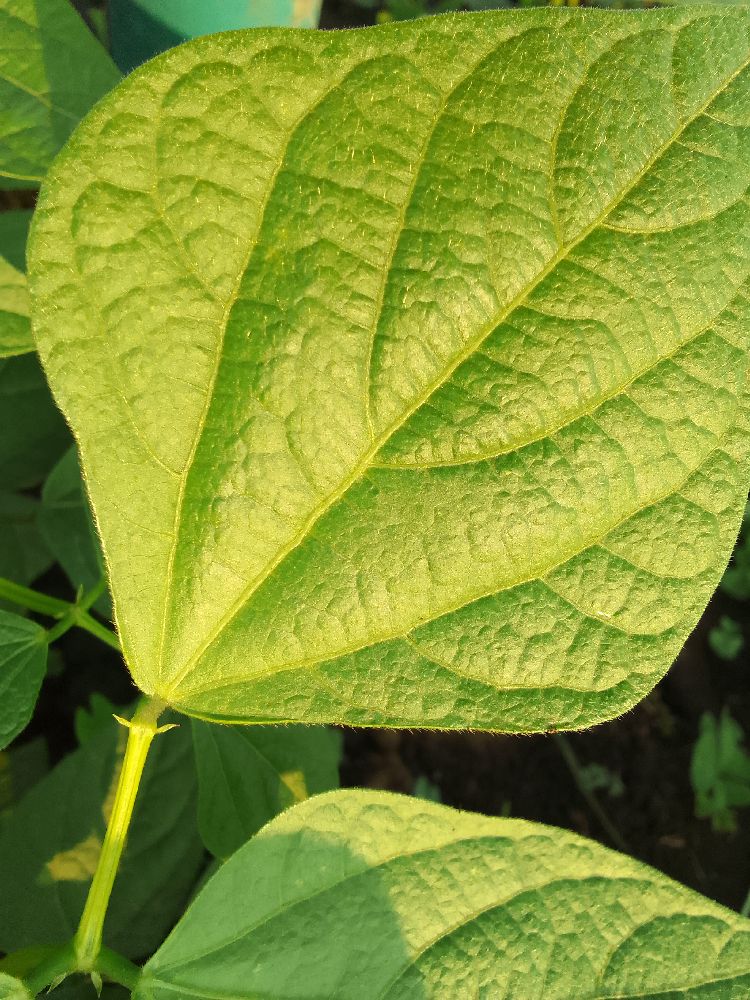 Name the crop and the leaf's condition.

common bean, healthy
